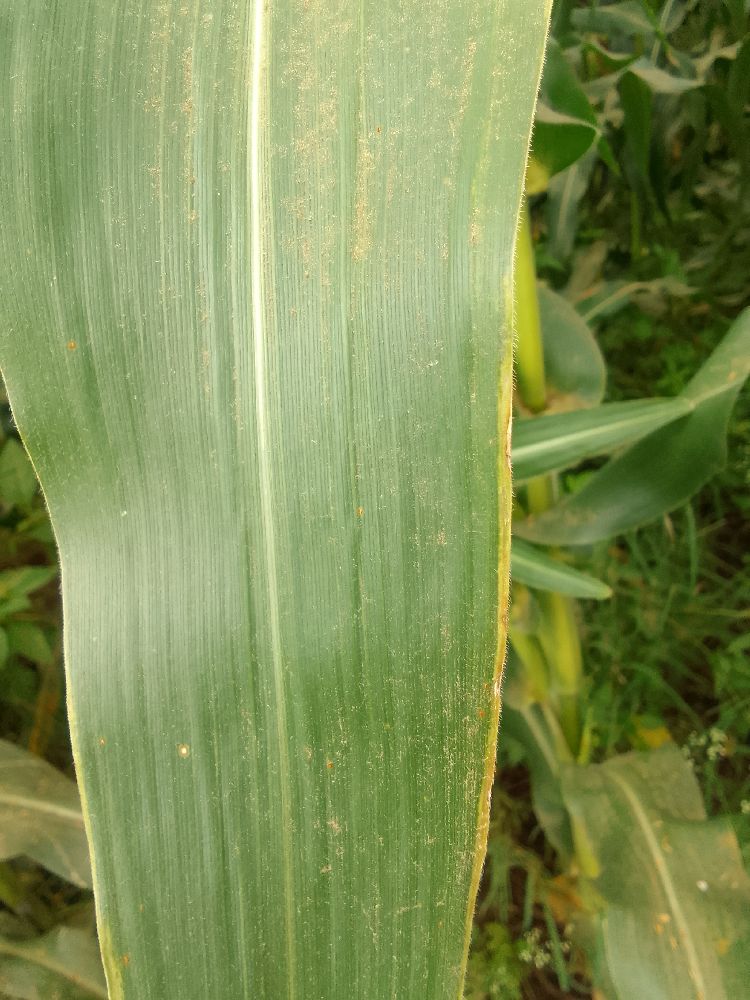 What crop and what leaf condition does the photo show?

maize, healthy
